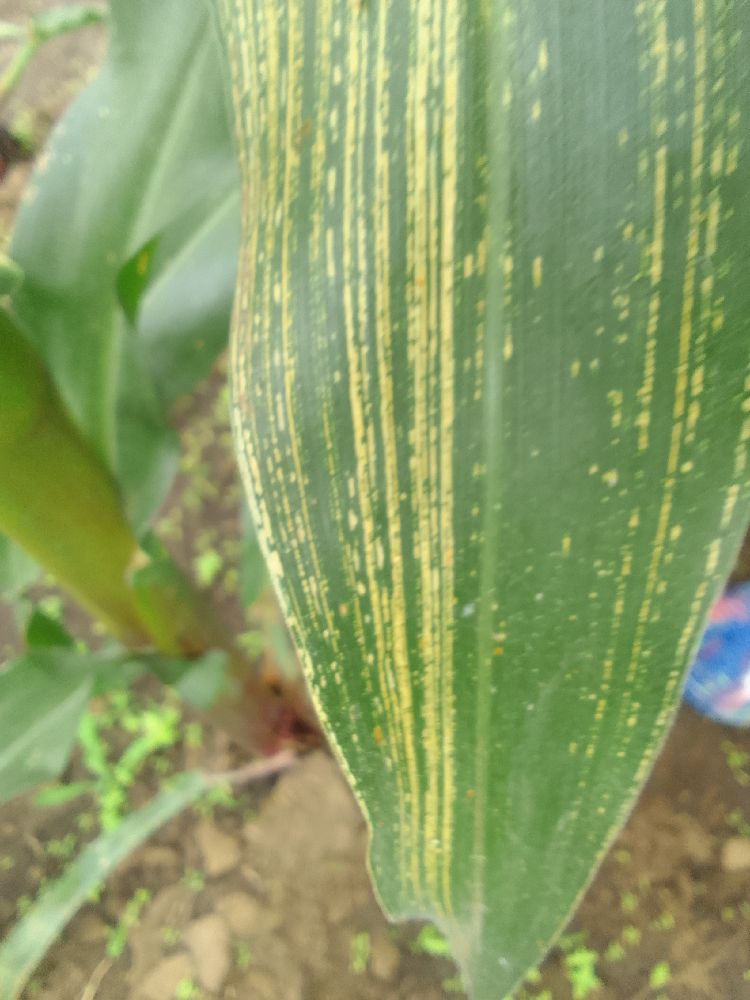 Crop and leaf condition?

maize, maize streak virus
